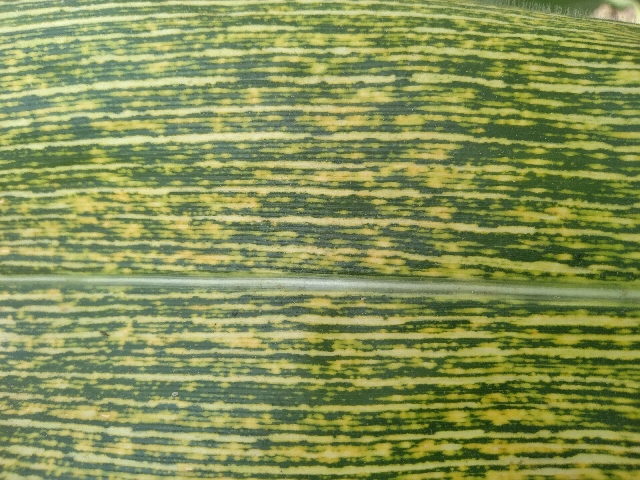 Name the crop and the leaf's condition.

maize, maize streak virus
